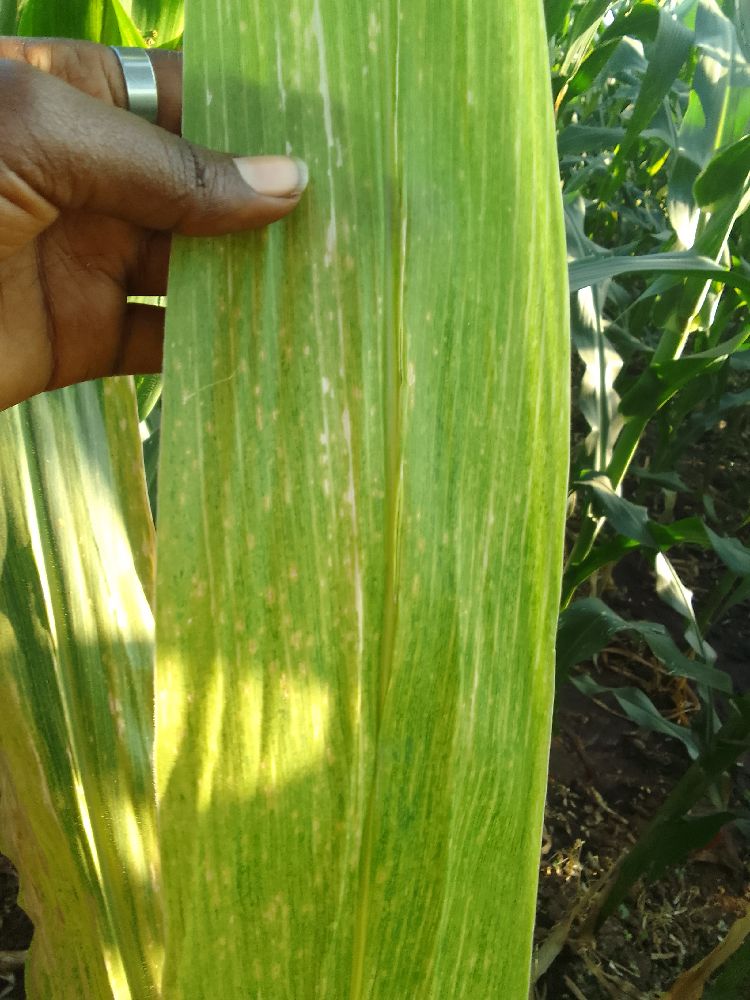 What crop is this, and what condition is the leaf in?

maize, maize lethal necrosis
